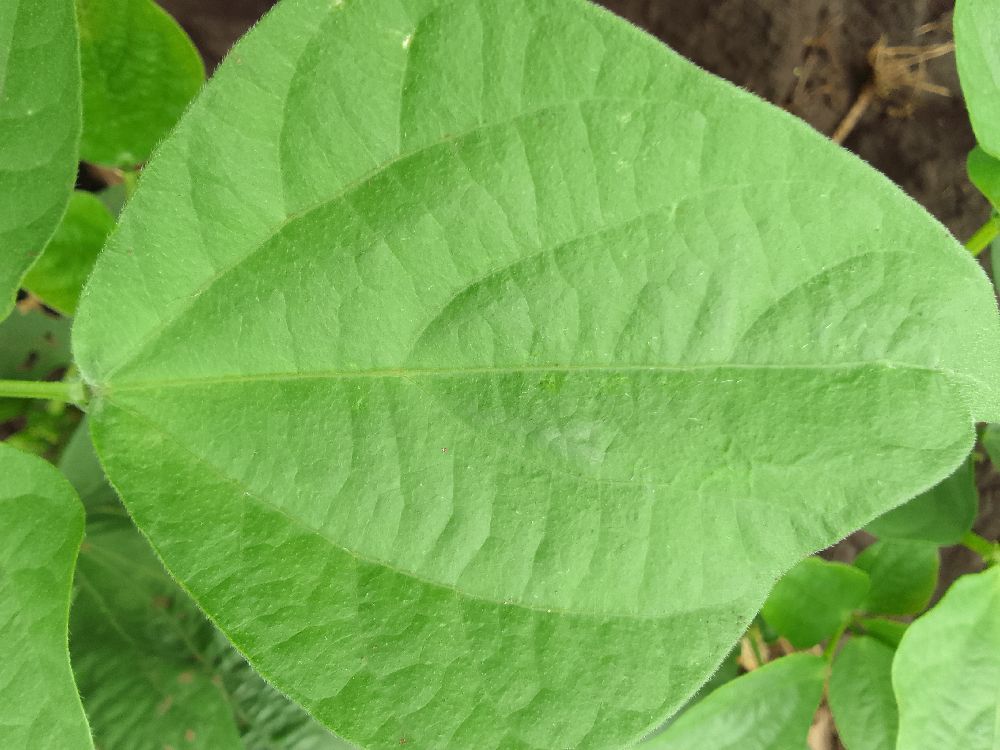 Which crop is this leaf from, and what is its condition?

common bean, healthy
